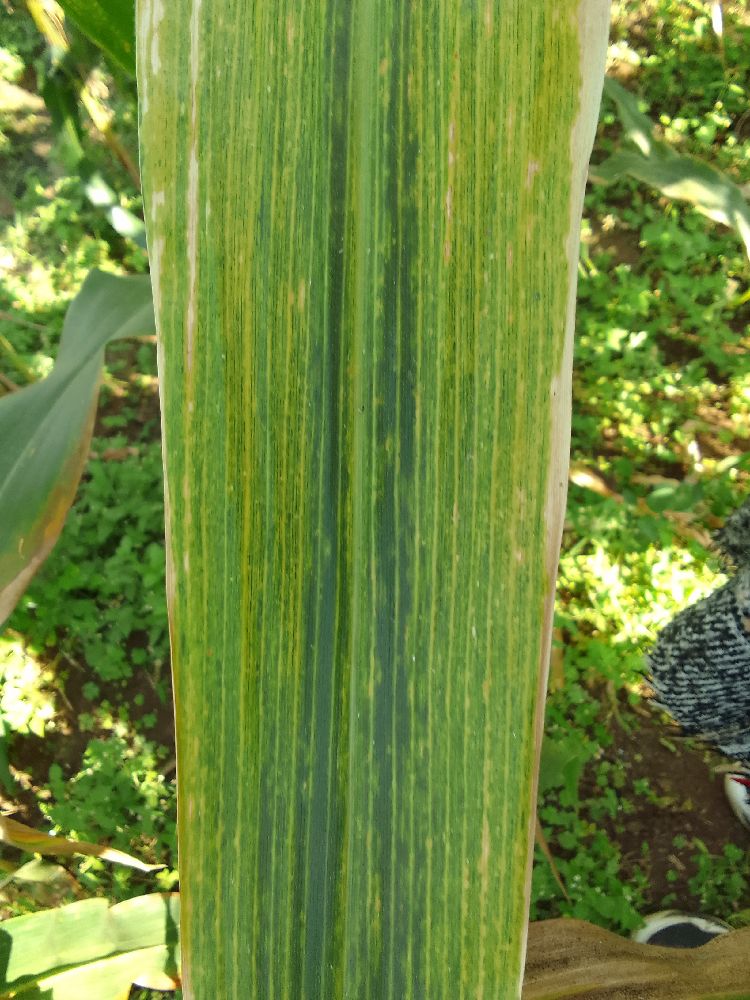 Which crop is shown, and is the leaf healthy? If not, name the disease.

maize, maize lethal necrosis
